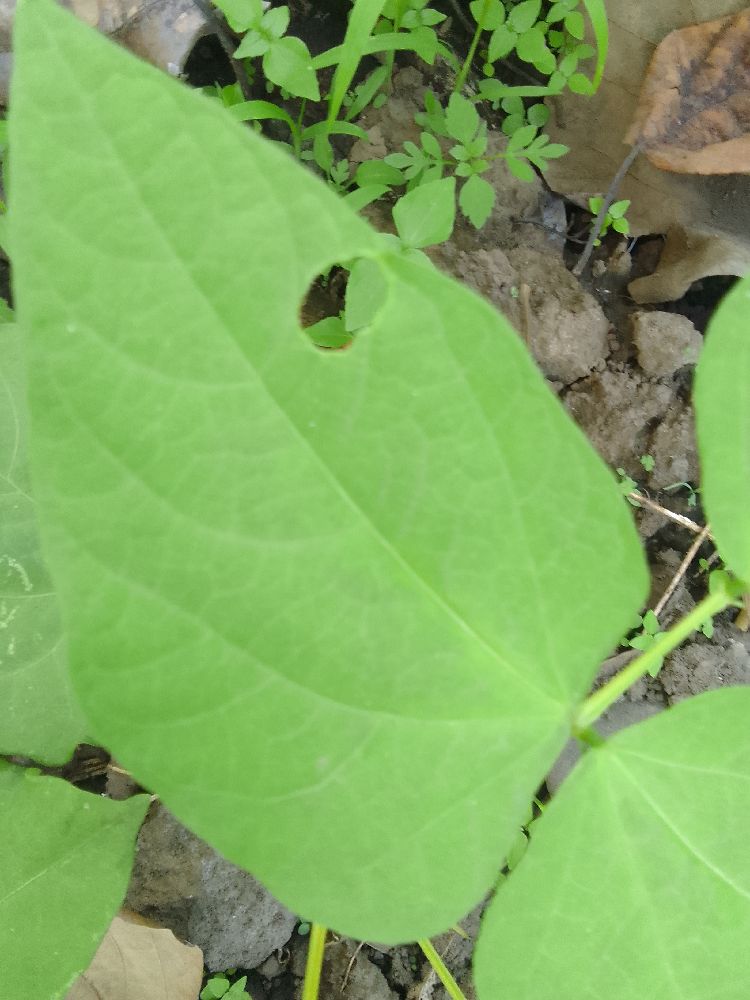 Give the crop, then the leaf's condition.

common bean, healthy
